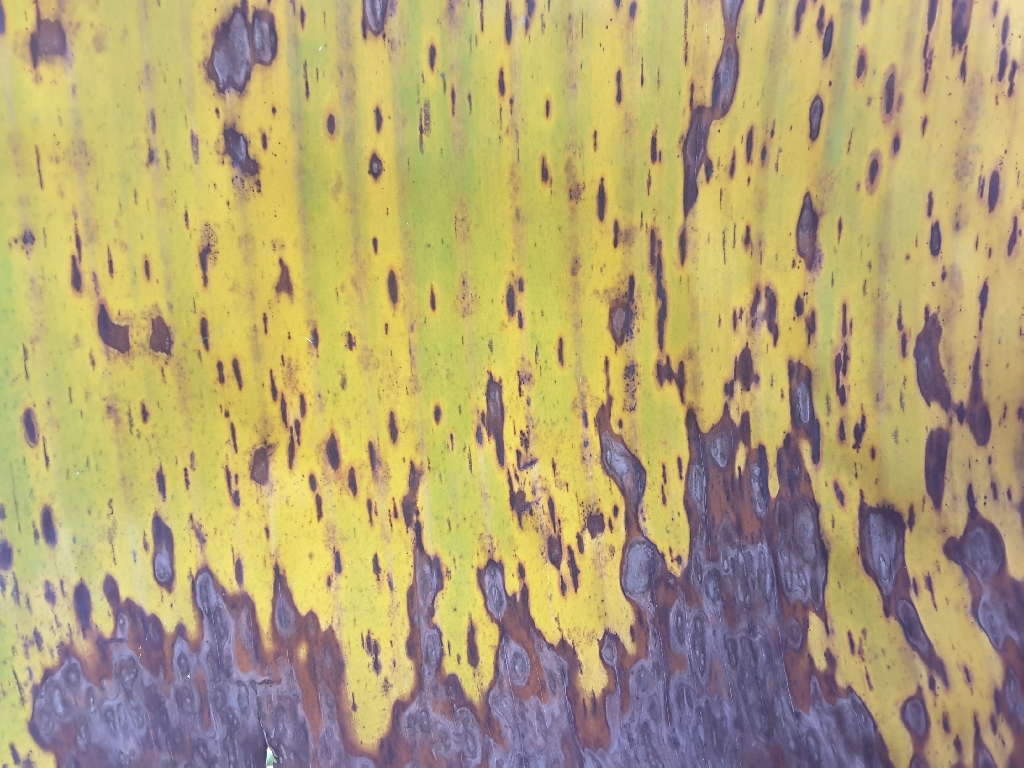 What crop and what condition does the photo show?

banana, black sigatoka
